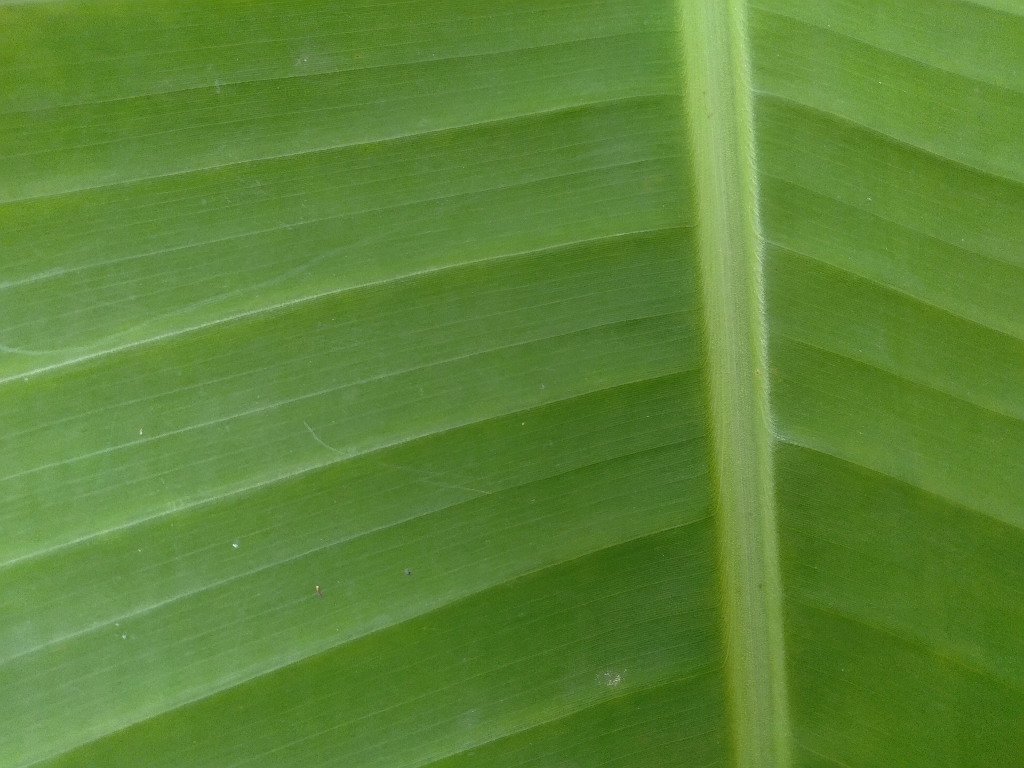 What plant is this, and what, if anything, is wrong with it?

banana, healthy
